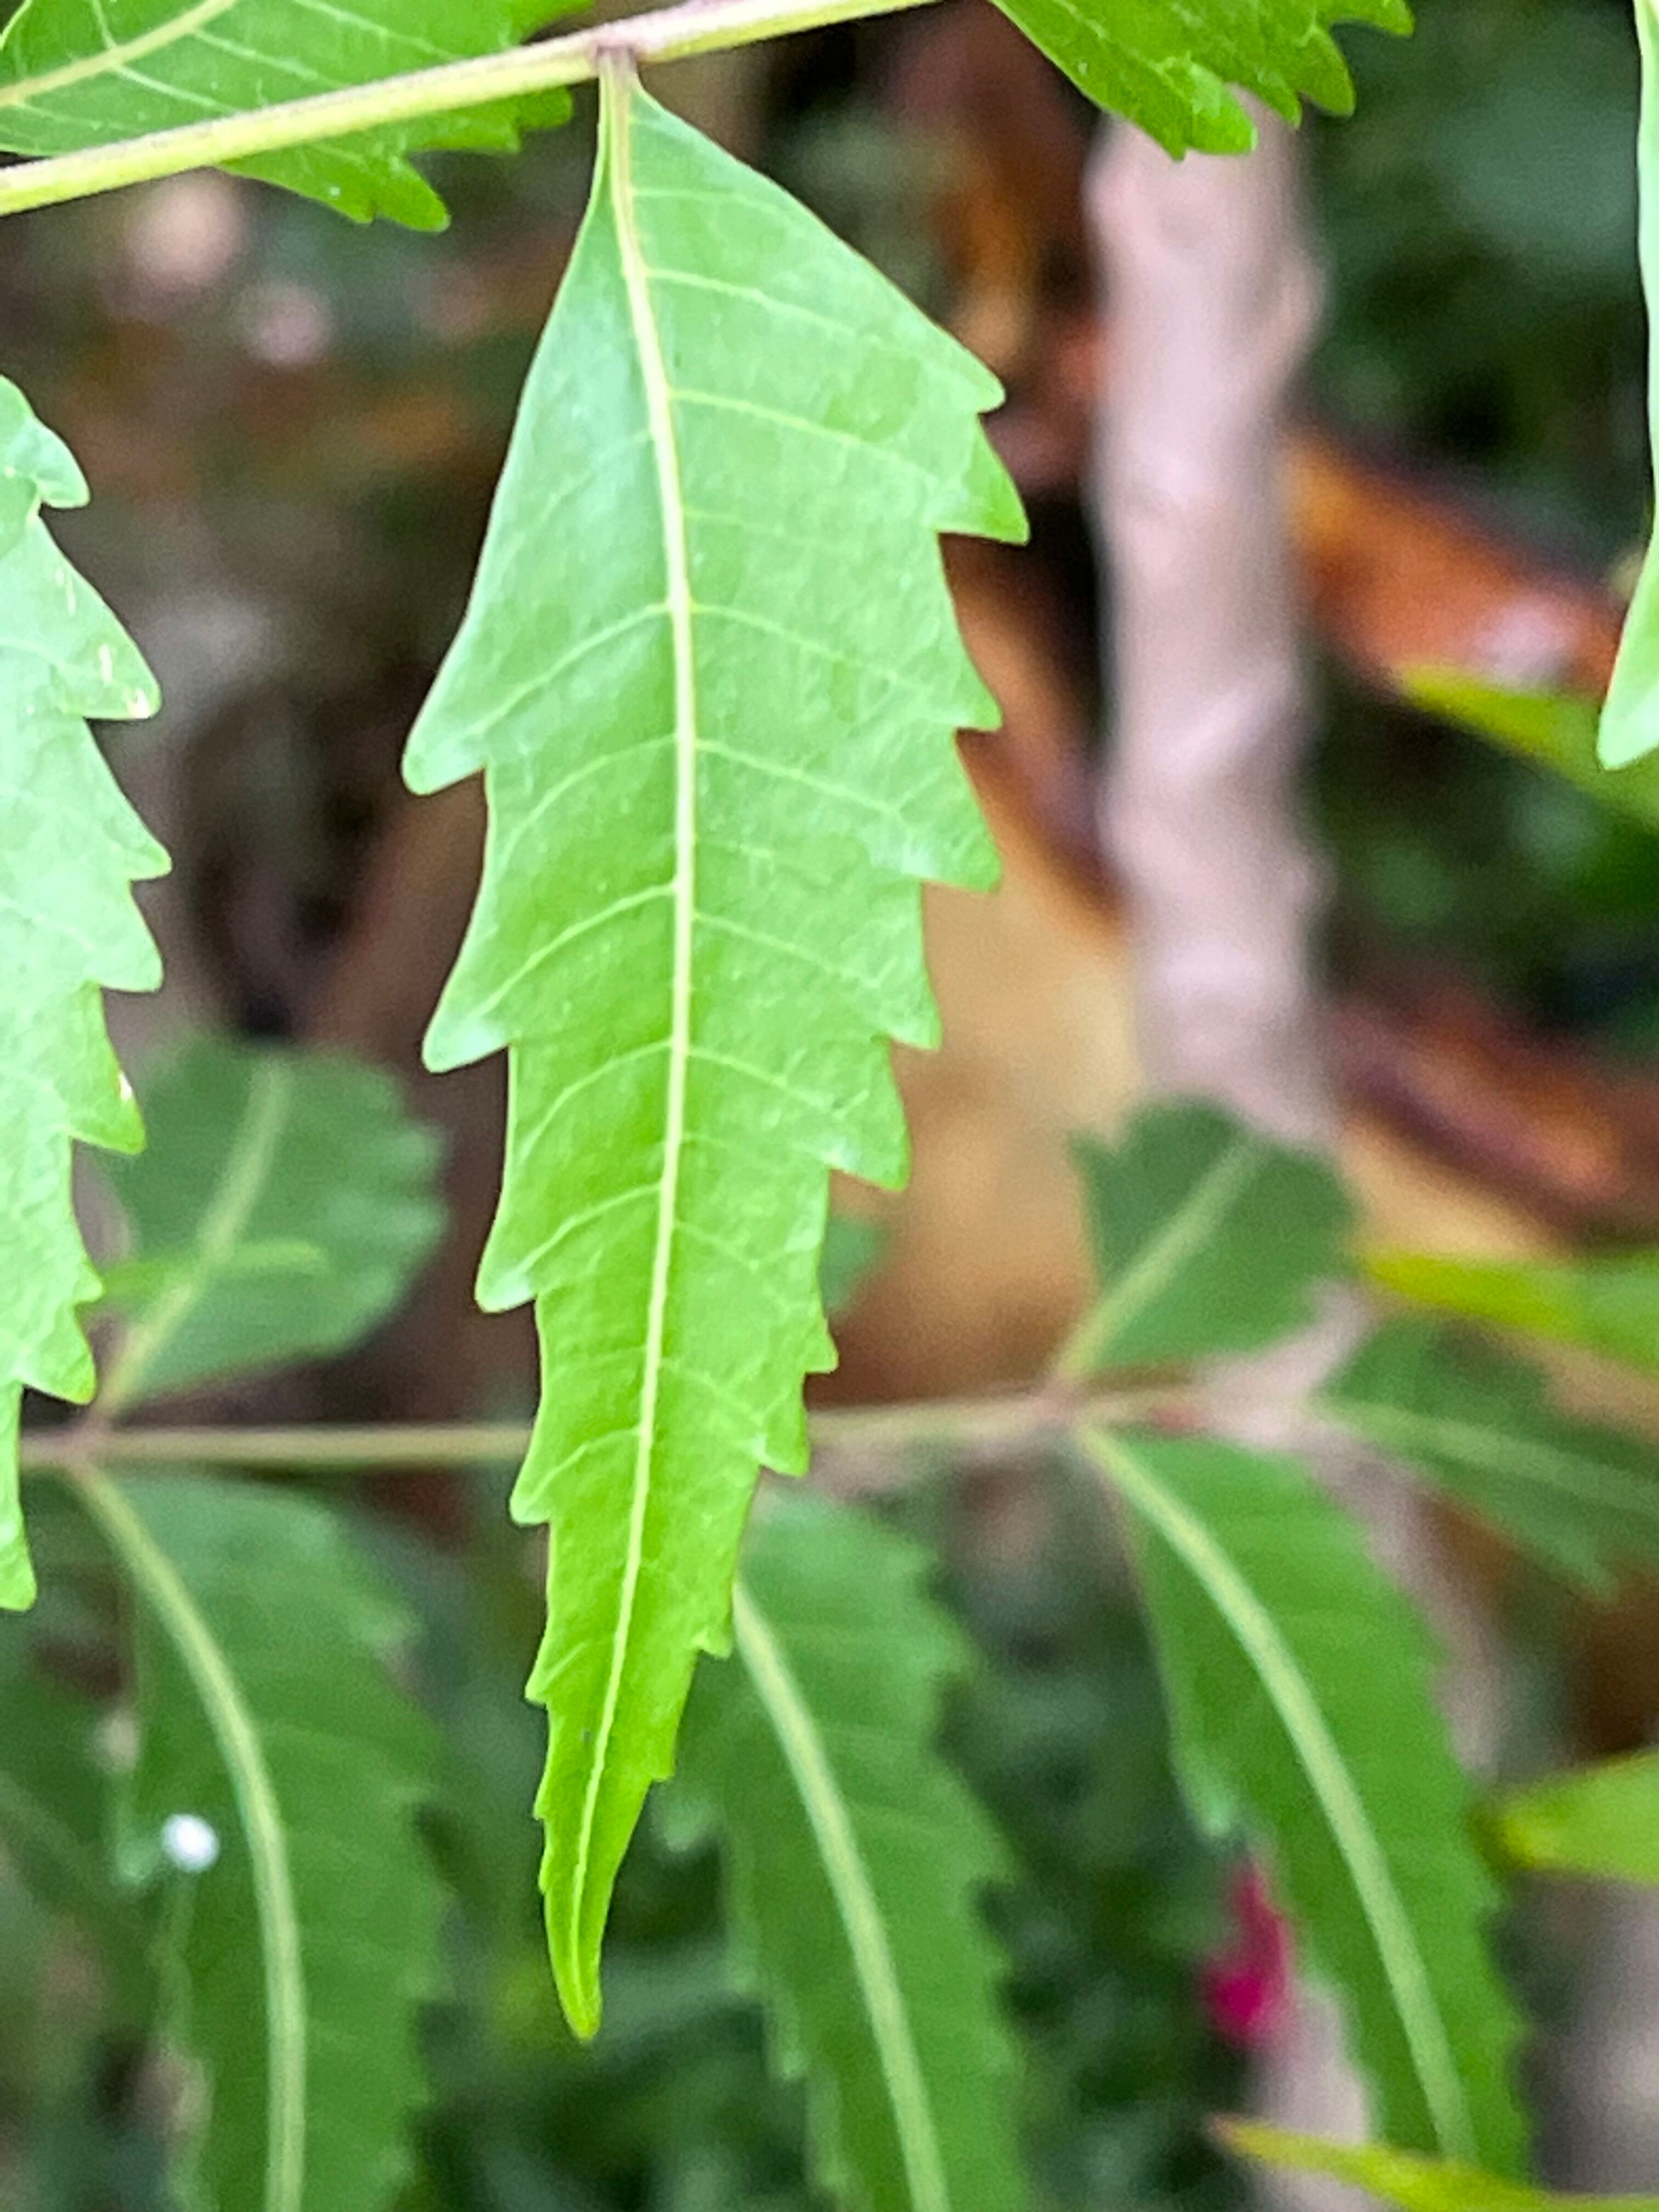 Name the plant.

neem
